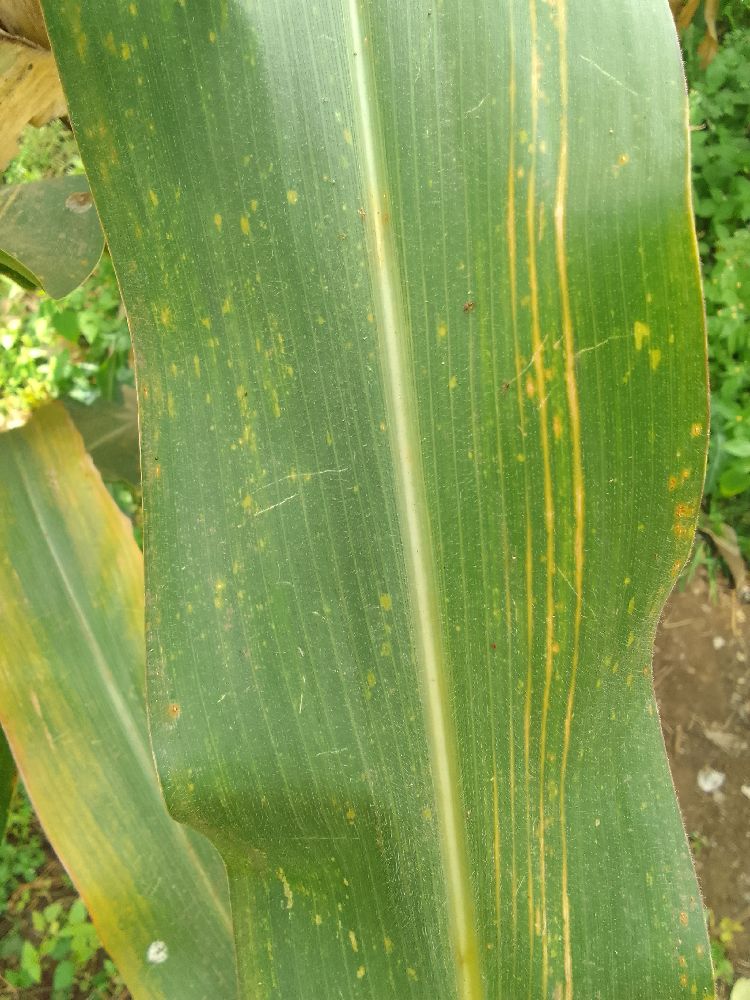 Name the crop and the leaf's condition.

maize, maize lethal necrosis
